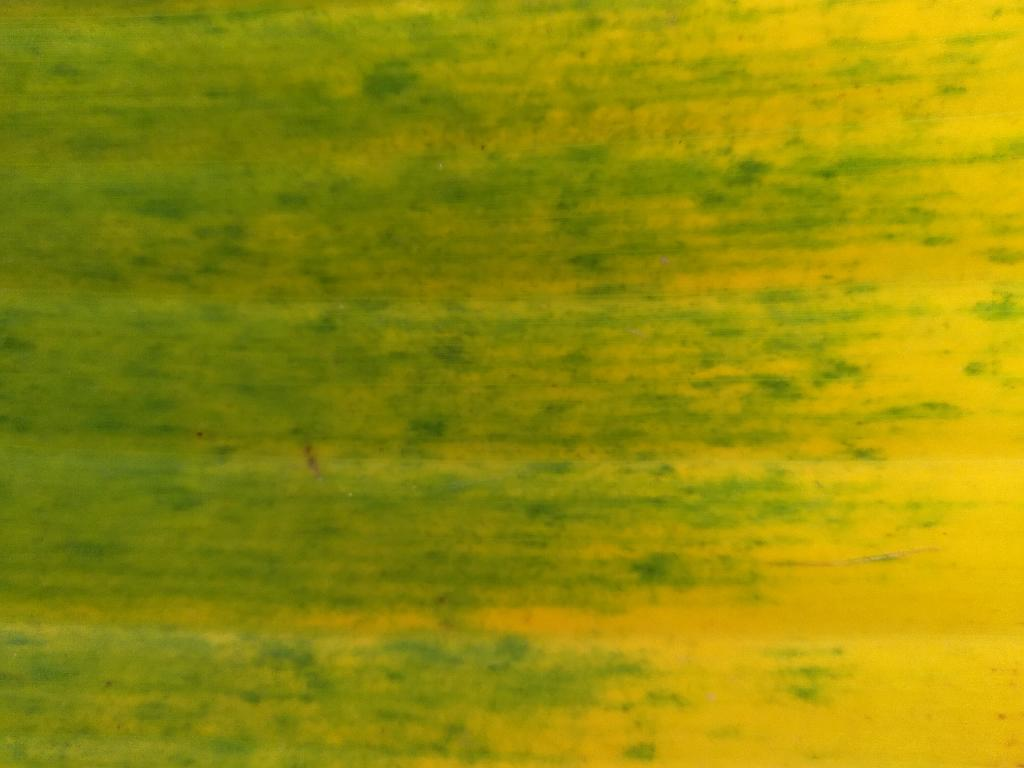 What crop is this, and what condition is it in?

banana, fusarium wilt race 1
